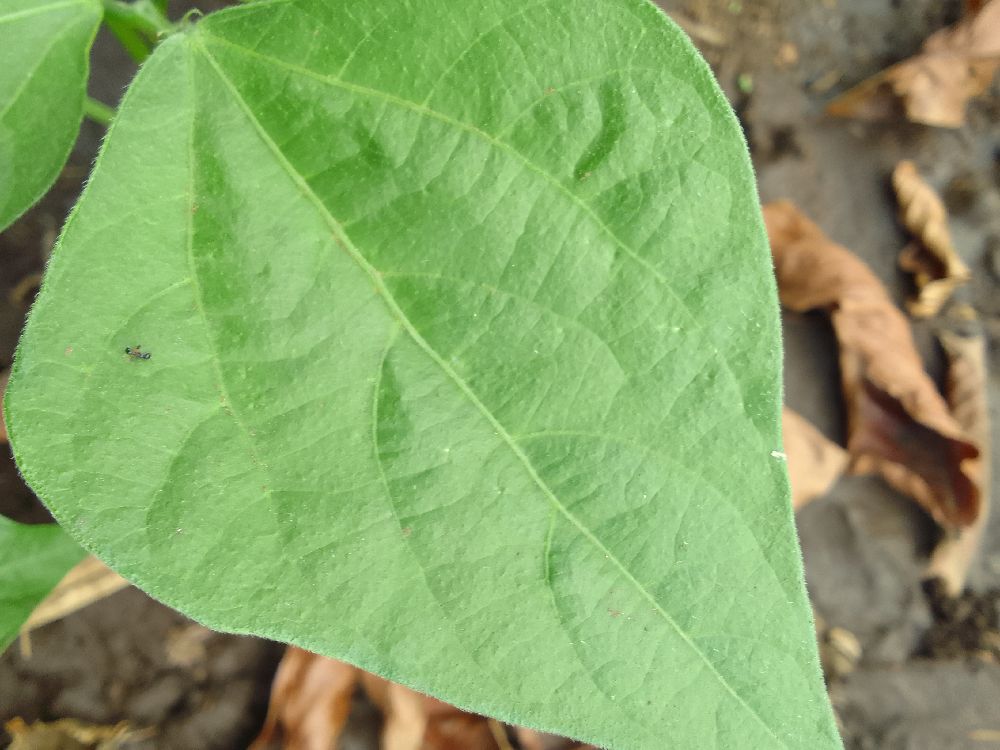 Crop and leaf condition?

common bean, healthy
